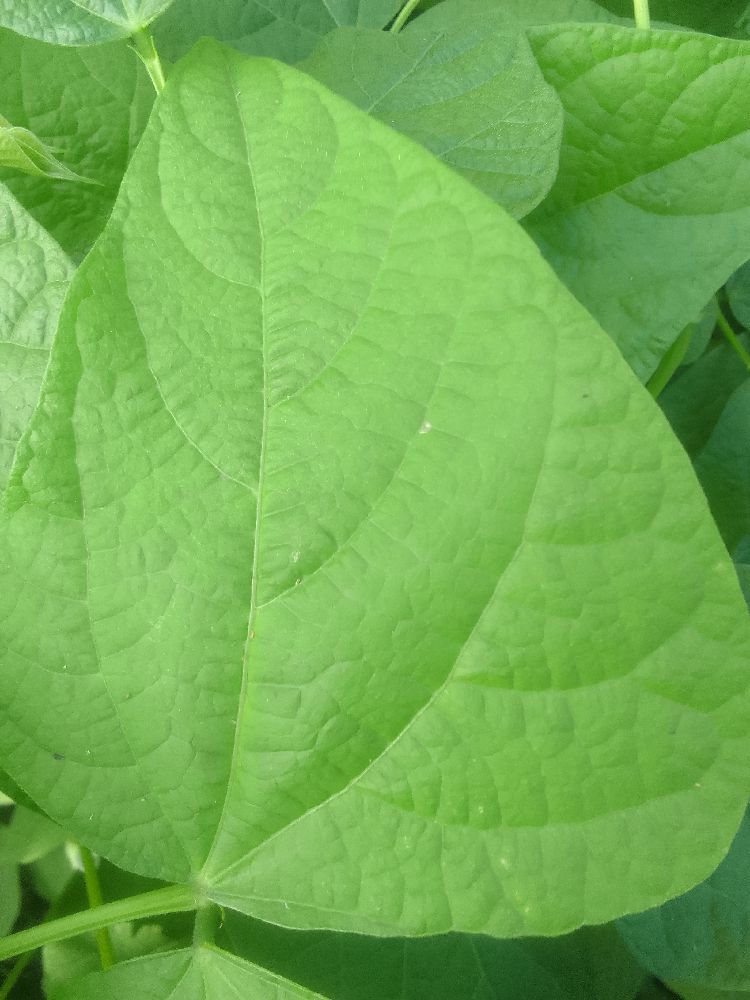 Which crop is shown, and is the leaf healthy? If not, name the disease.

common bean, healthy
